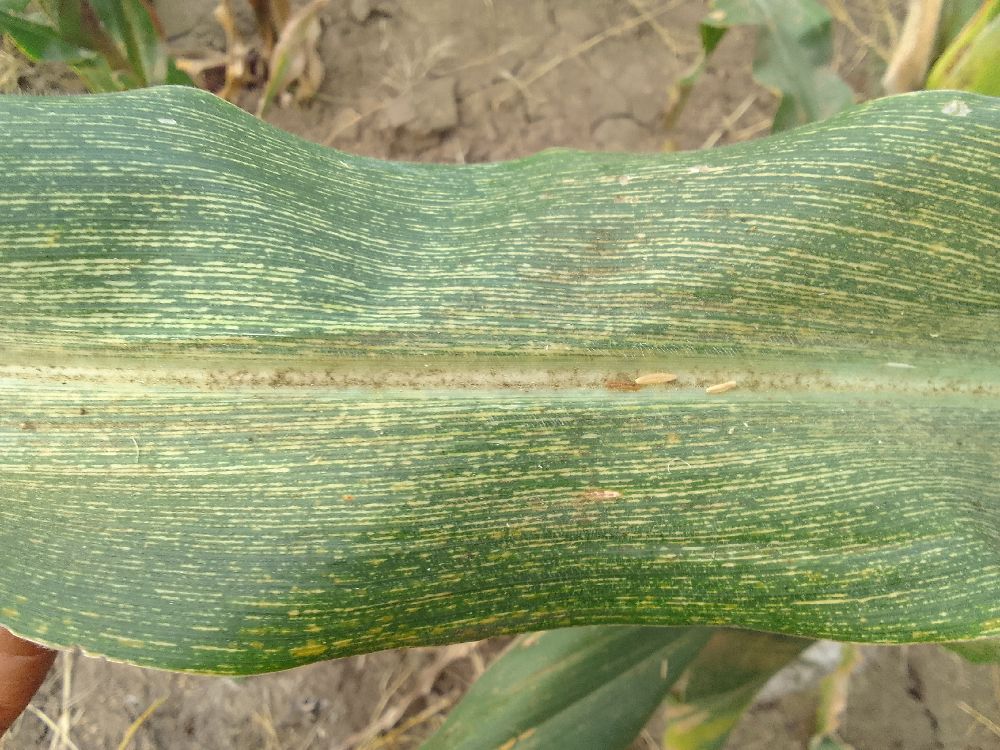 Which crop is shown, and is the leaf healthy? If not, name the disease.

maize, maize streak virus
